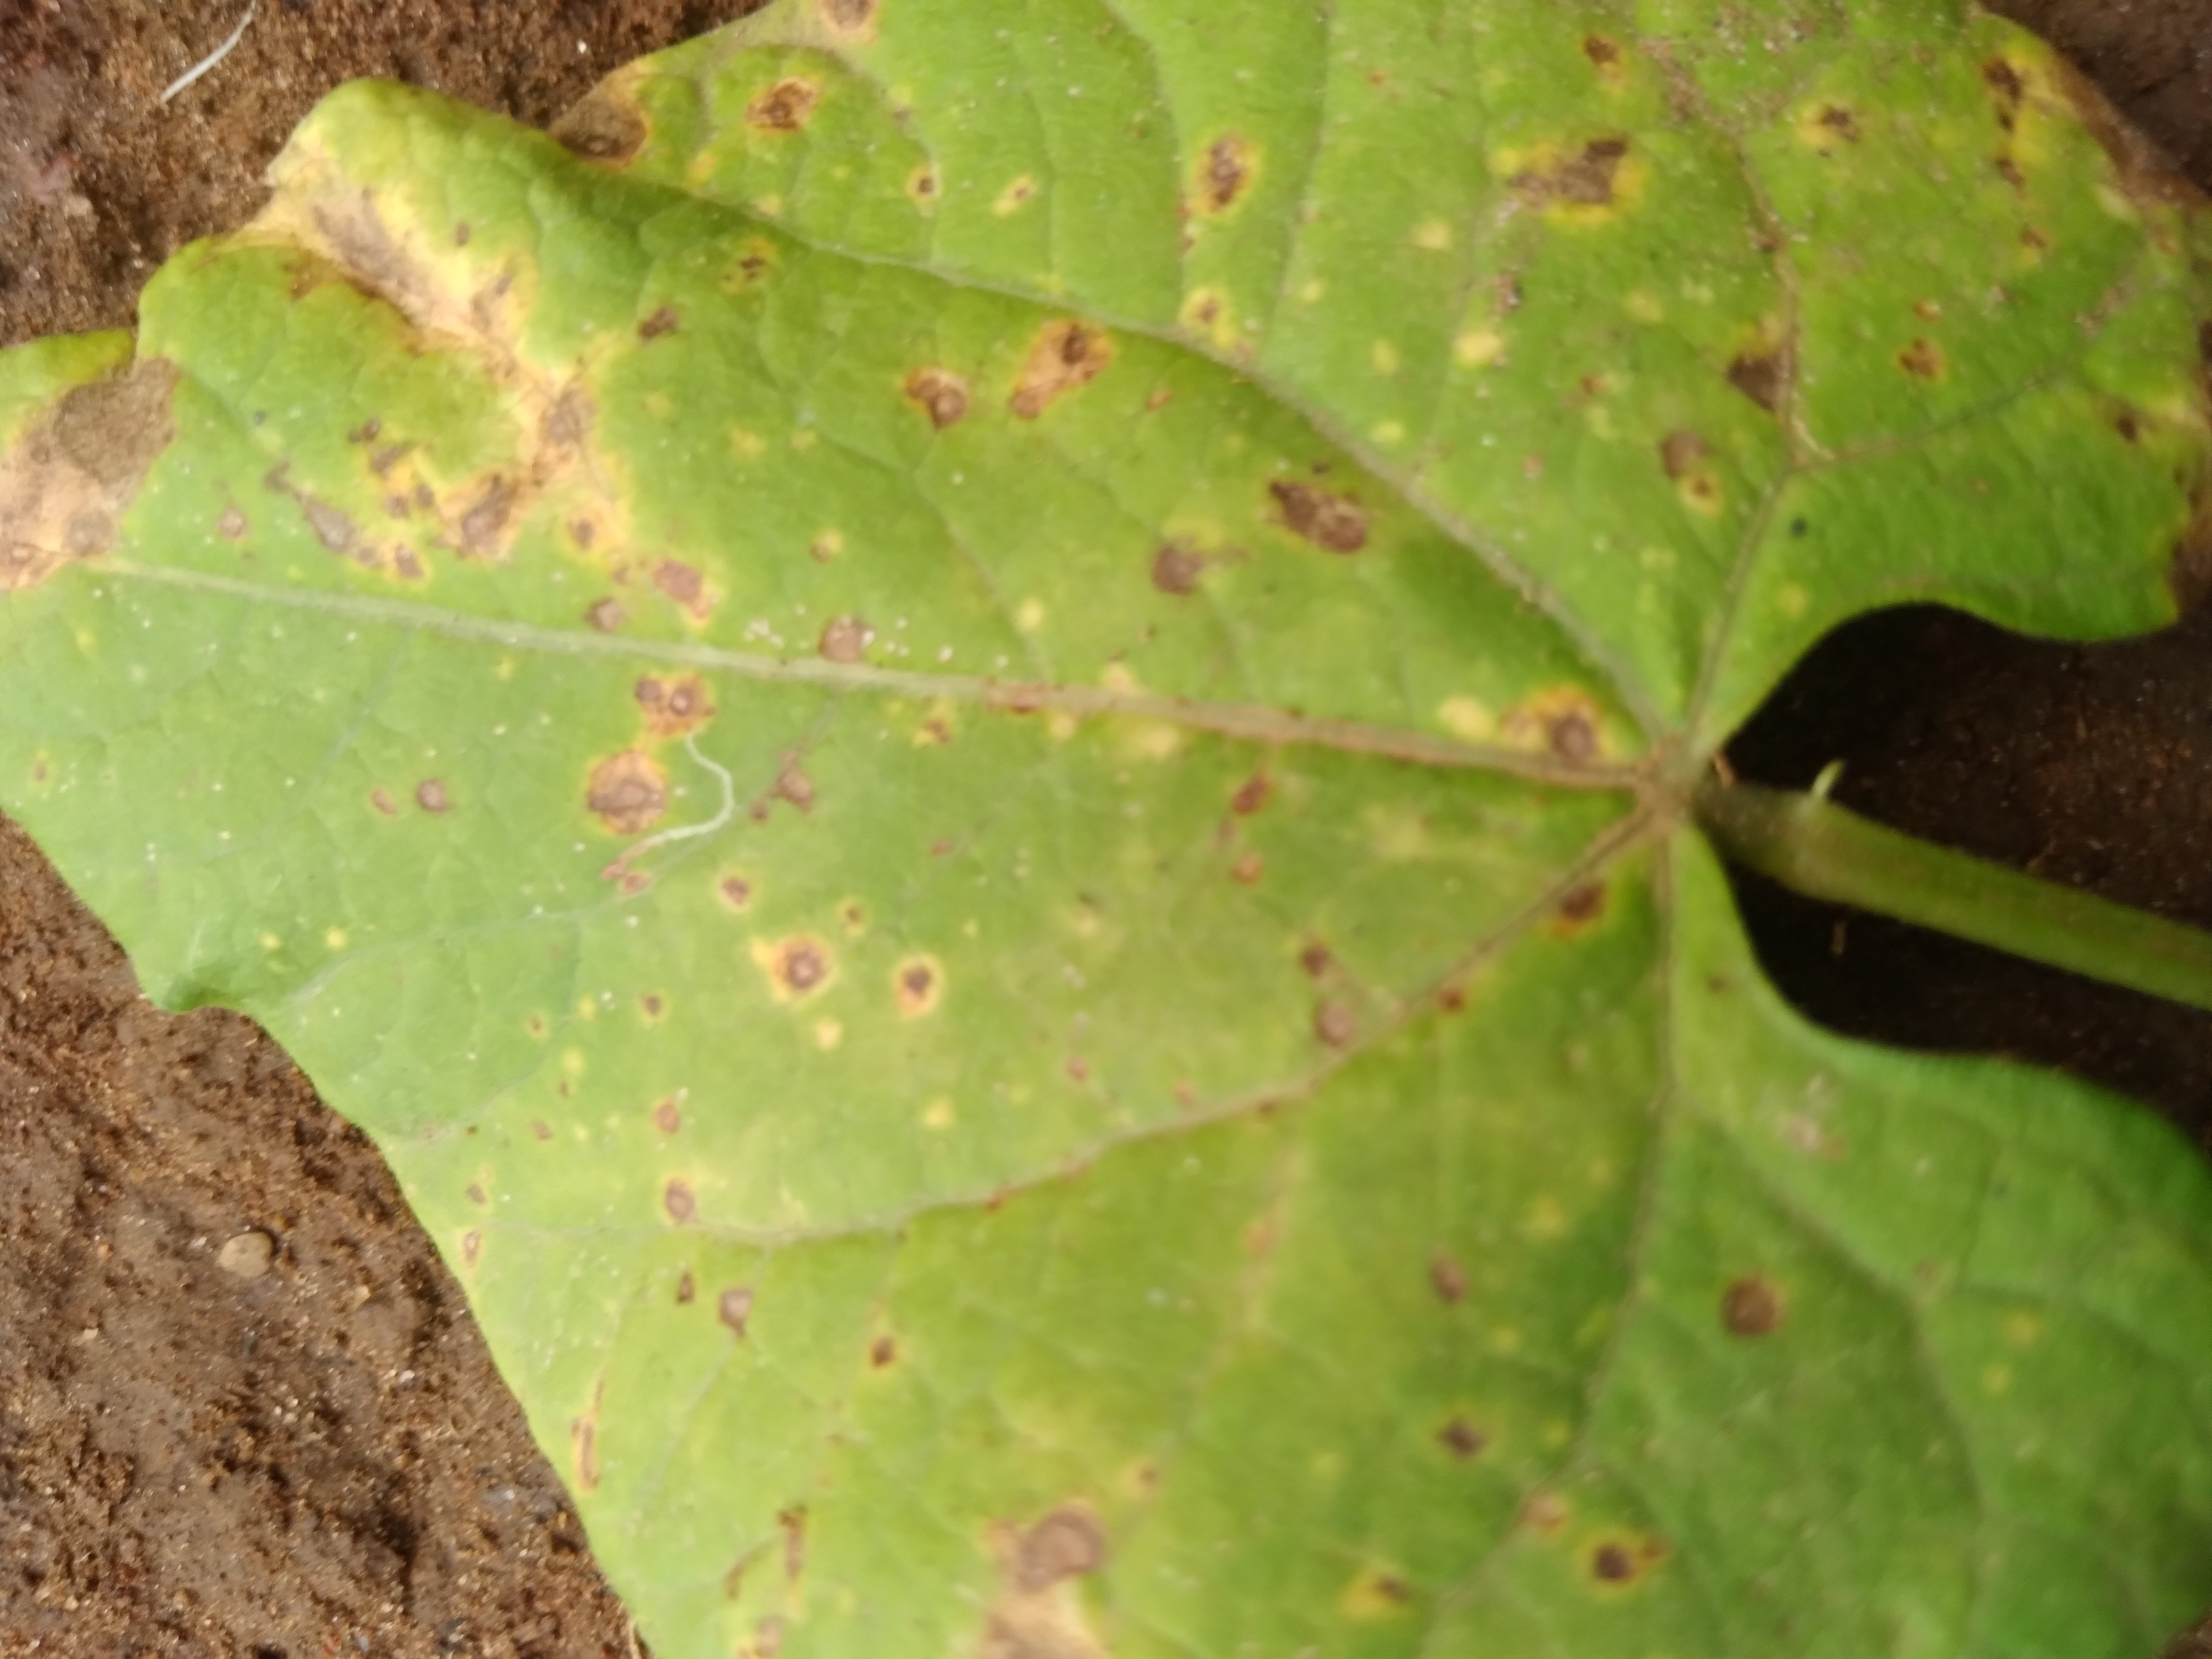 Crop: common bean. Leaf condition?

rust
